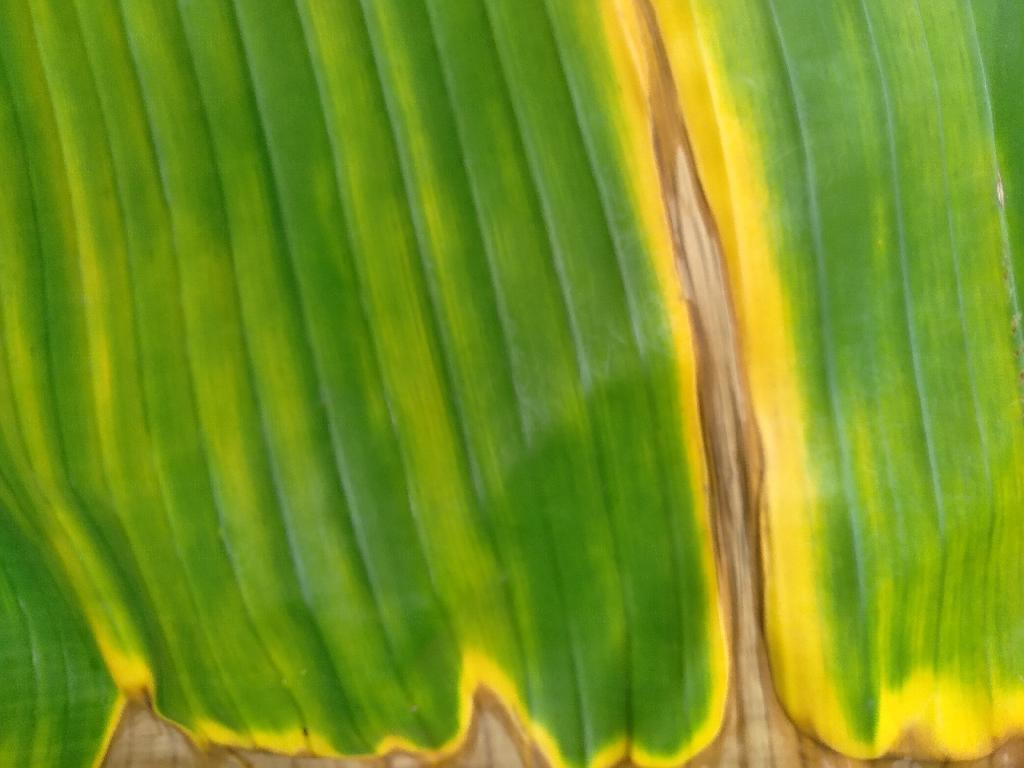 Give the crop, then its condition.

banana, fusarium wilt race 1
